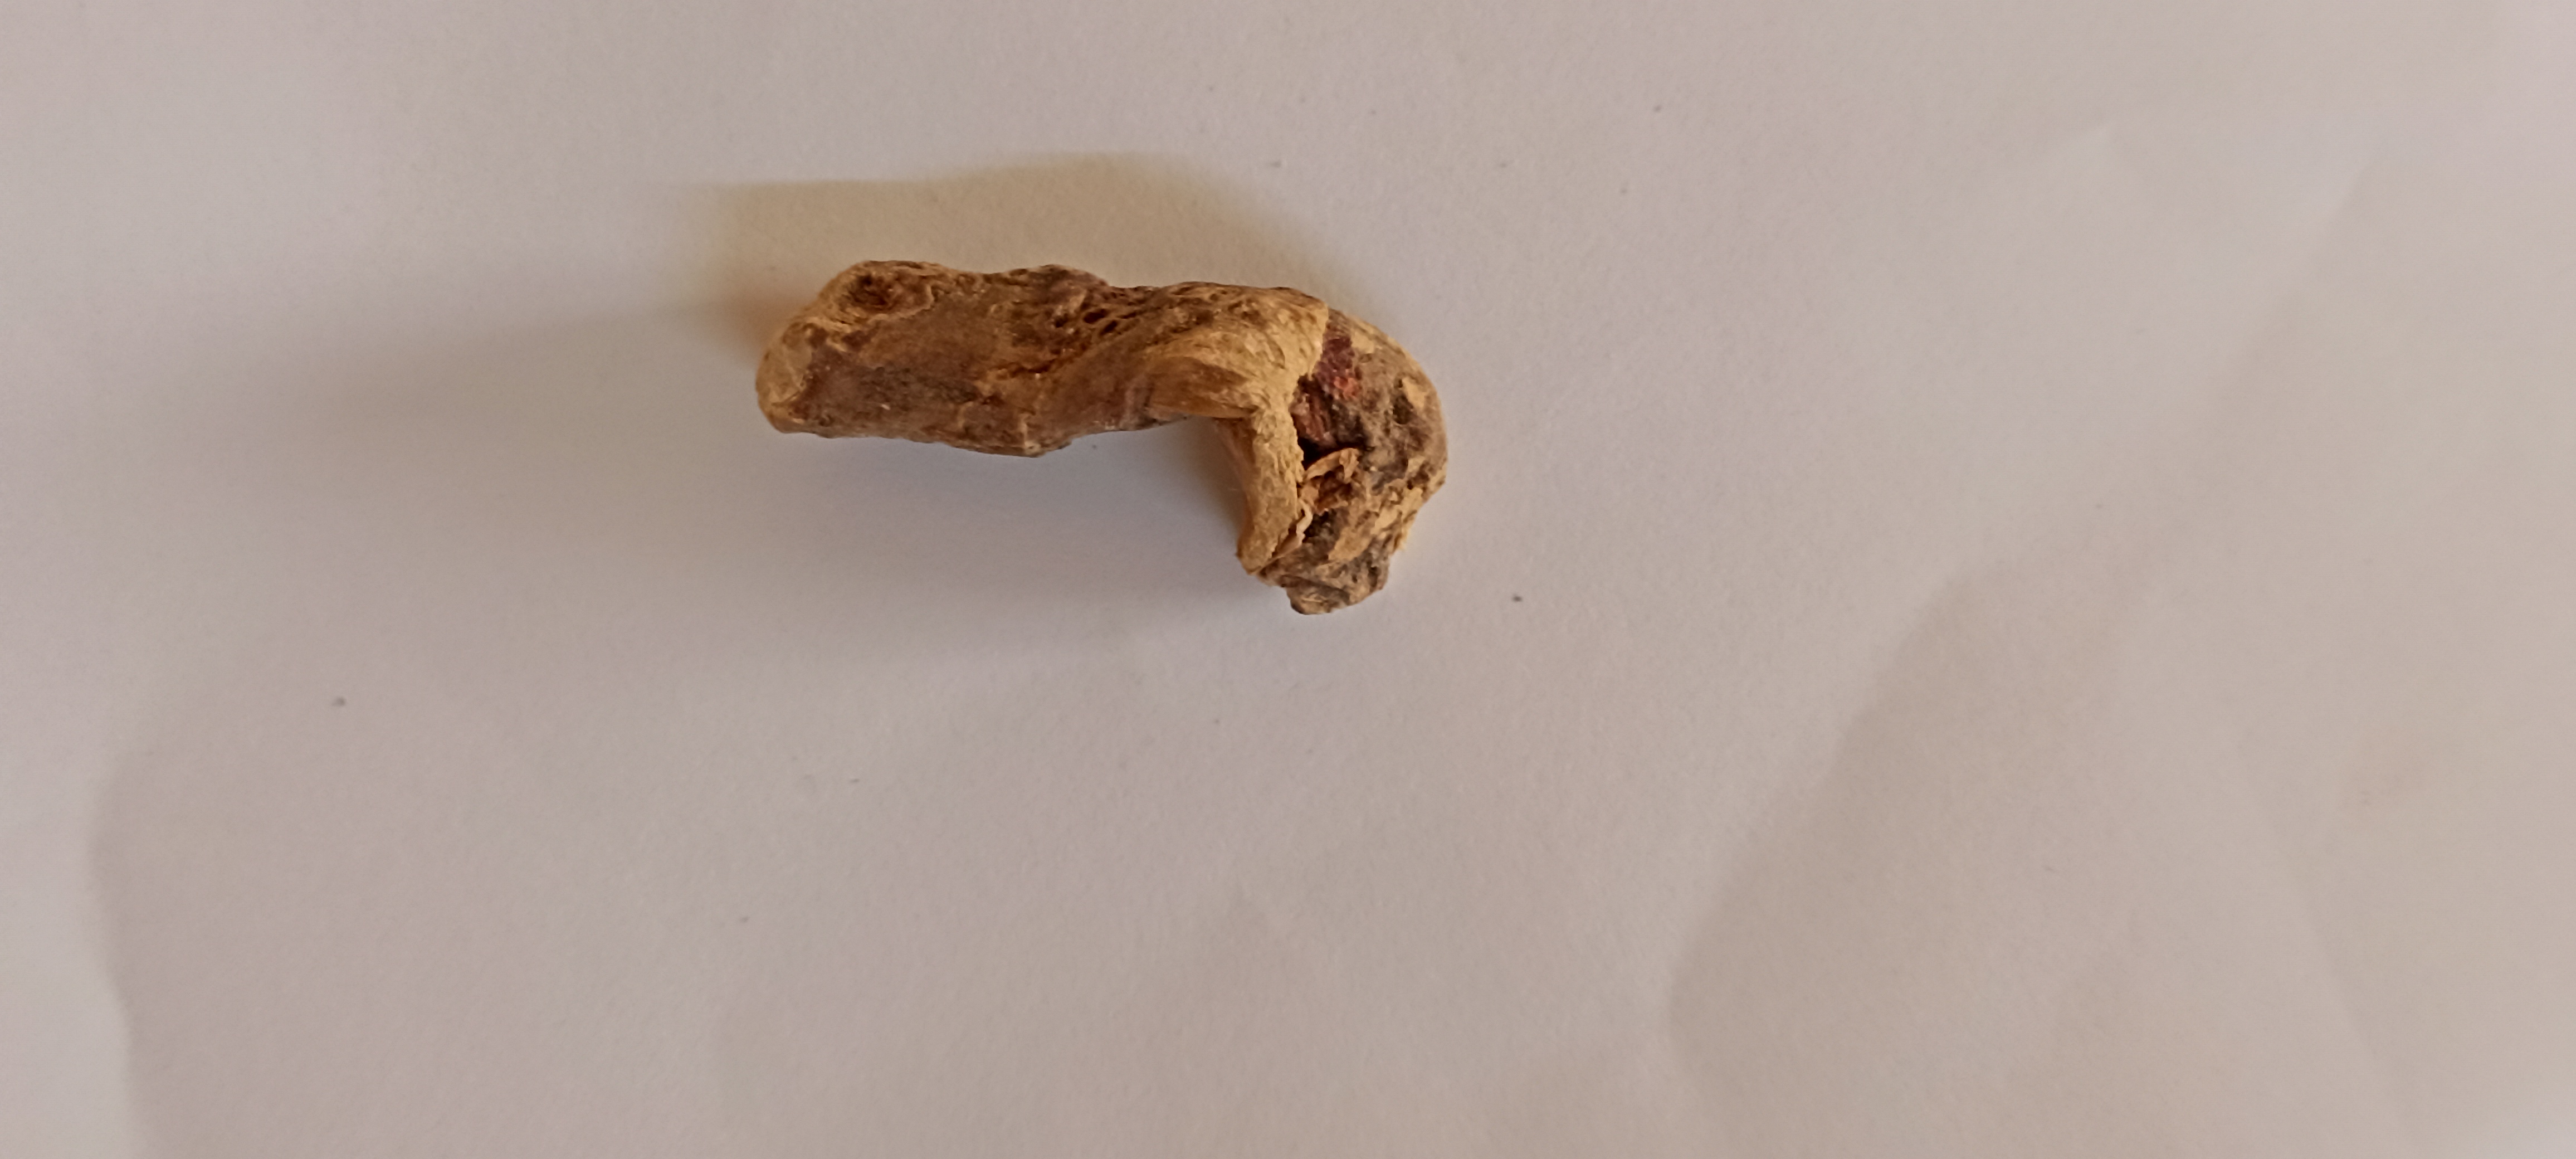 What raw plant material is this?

vekhand
